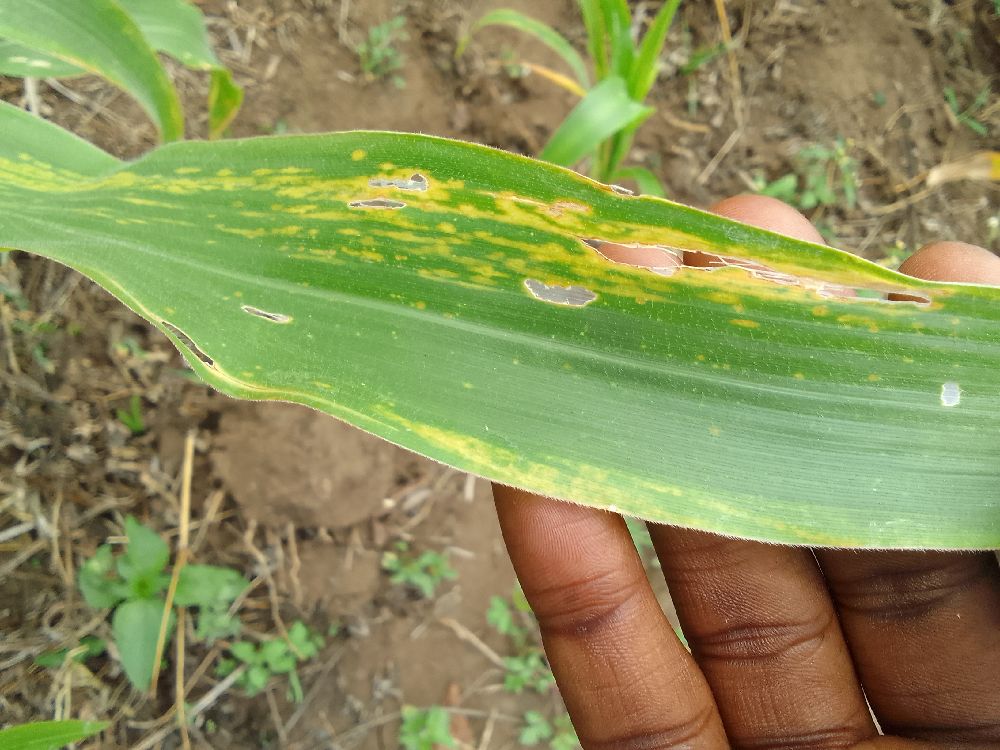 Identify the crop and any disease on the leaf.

maize, maize lethal necrosis
